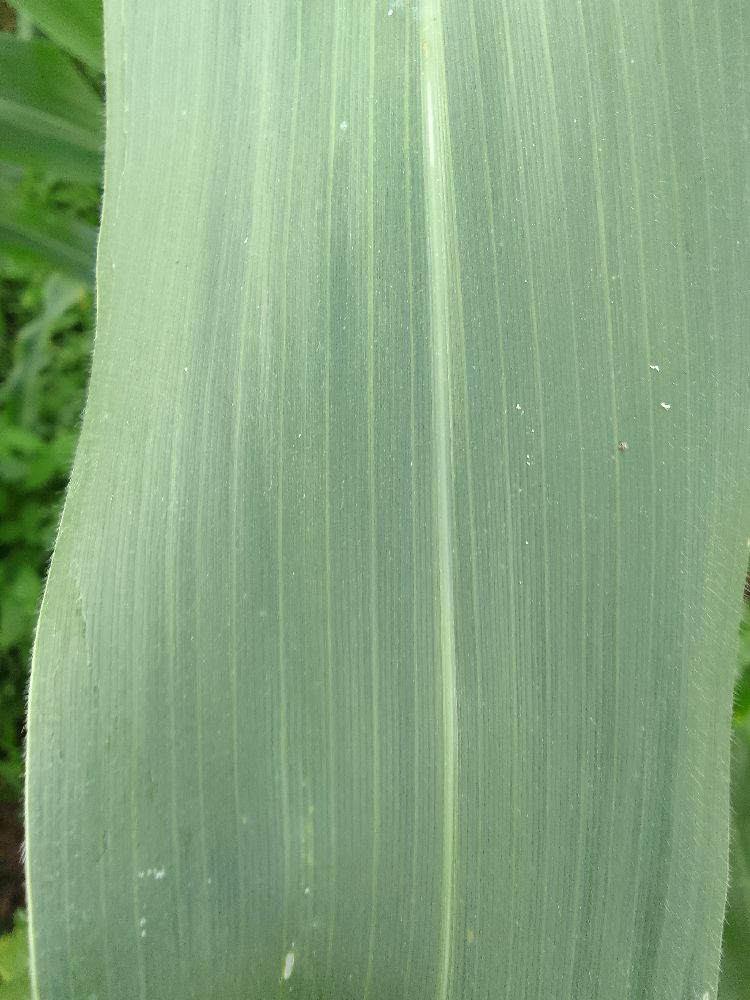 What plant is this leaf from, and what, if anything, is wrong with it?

maize, healthy
